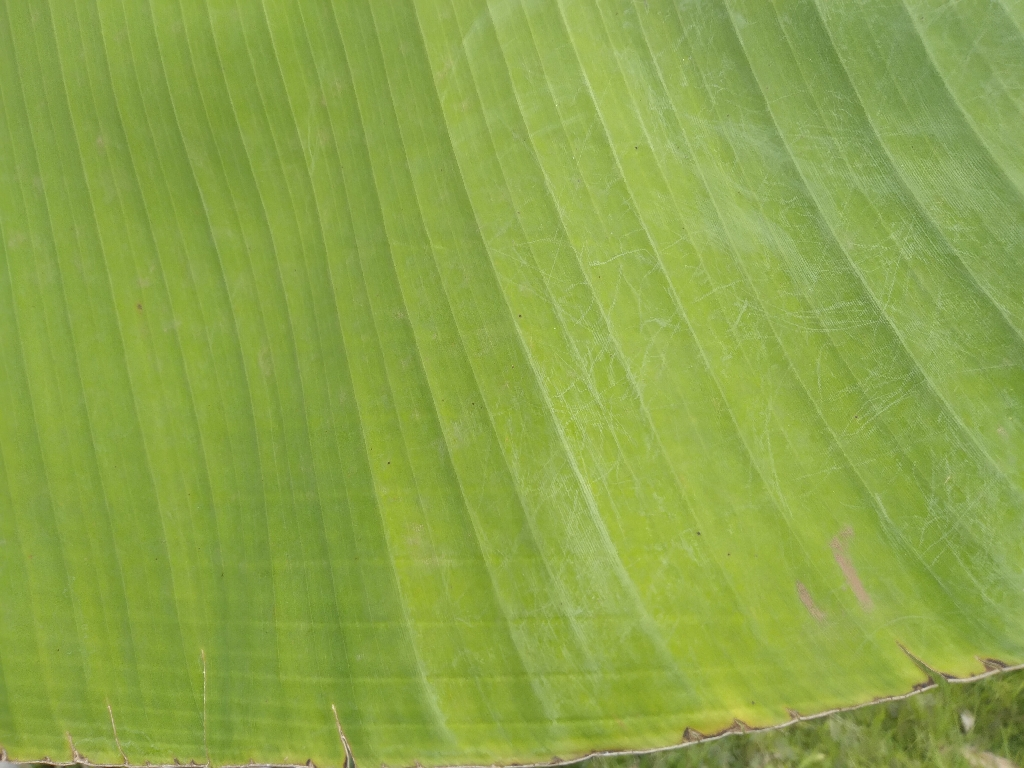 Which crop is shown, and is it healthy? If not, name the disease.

banana, healthy
